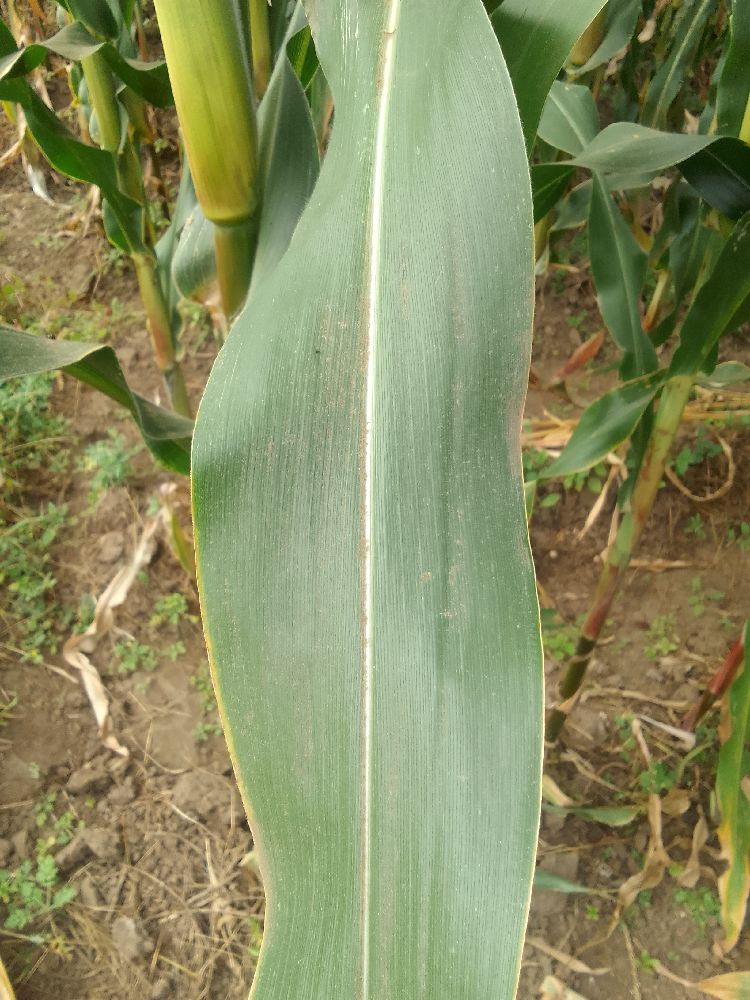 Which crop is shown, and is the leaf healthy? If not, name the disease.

maize, healthy
